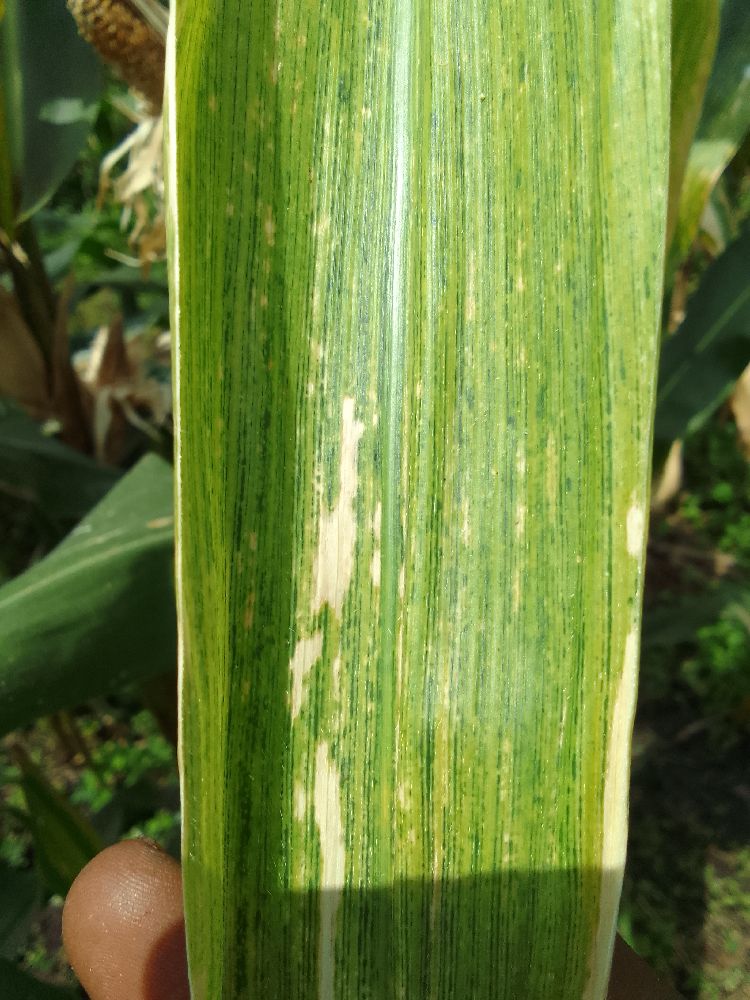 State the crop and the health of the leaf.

maize, maize lethal necrosis
